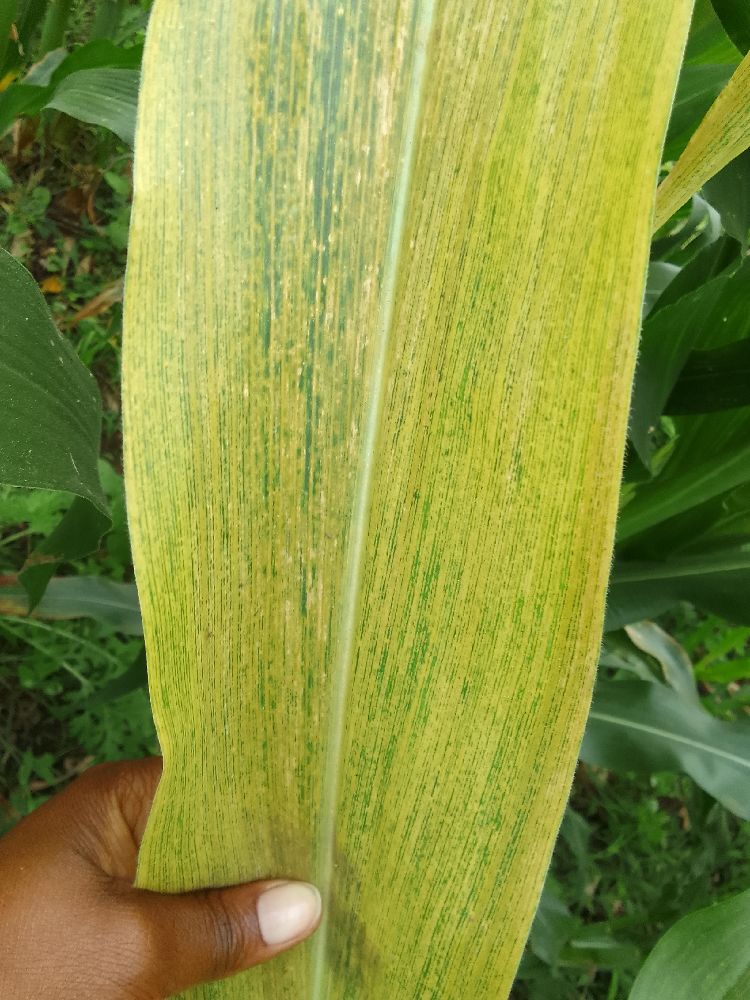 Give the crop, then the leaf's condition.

maize, maize lethal necrosis
